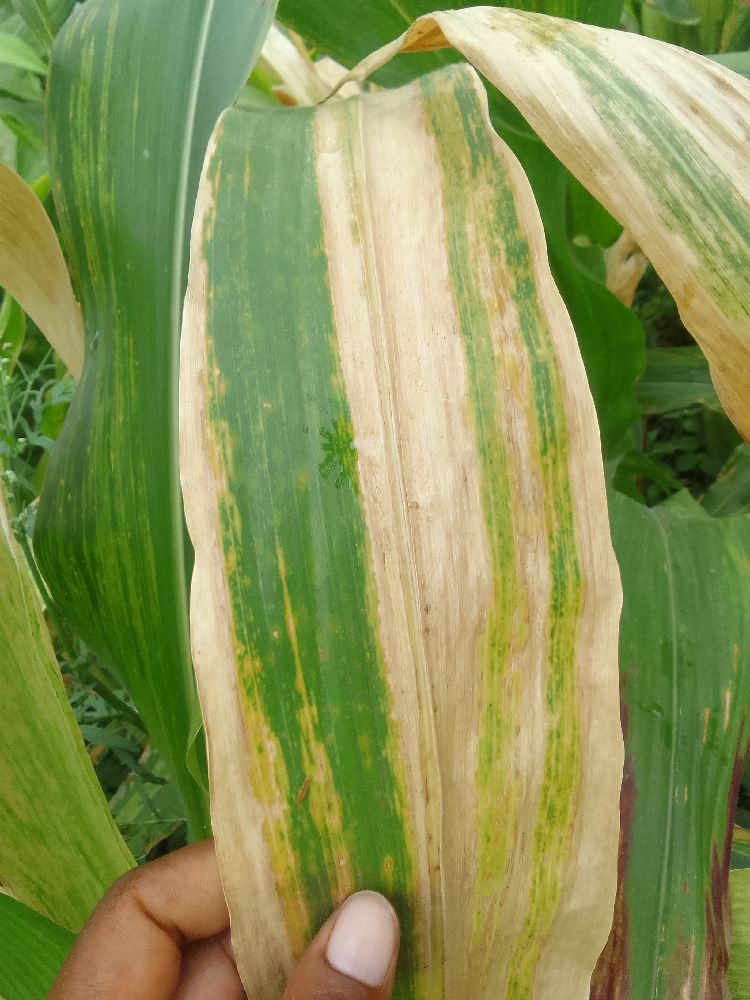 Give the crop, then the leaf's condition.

maize, maize lethal necrosis
